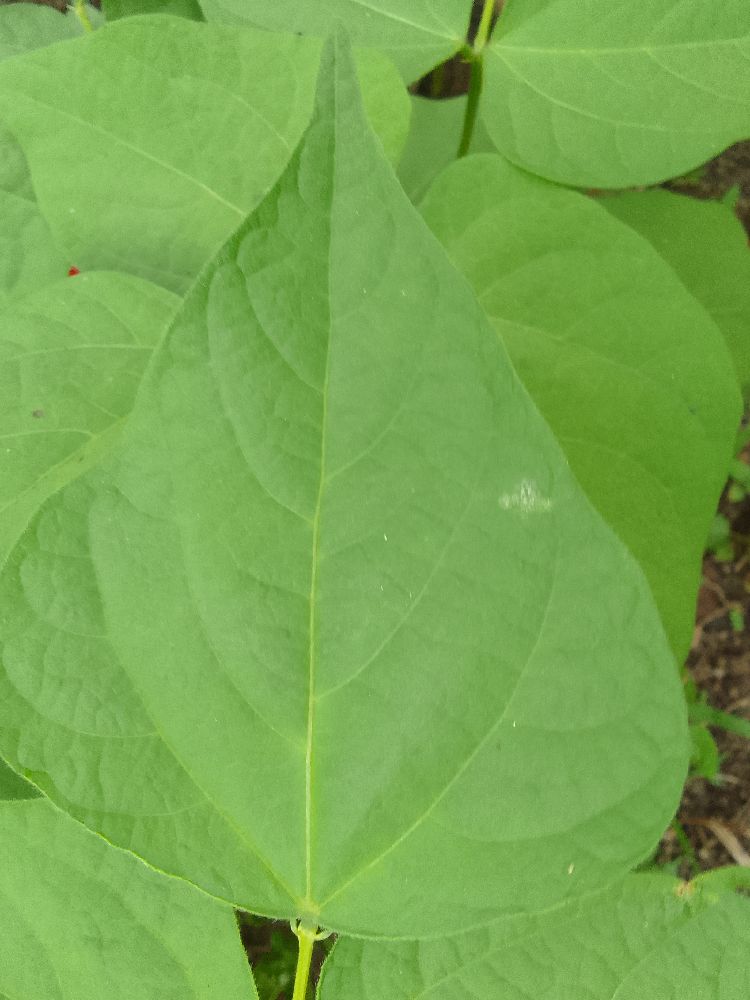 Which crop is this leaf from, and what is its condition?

common bean, healthy
